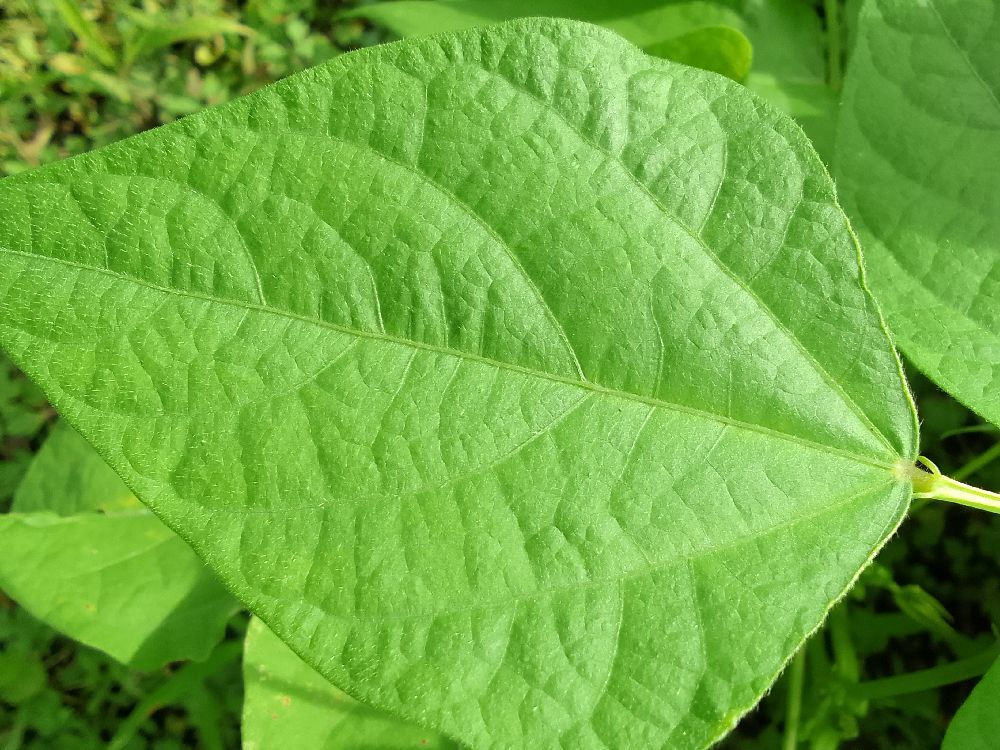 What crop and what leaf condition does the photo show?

common bean, healthy
